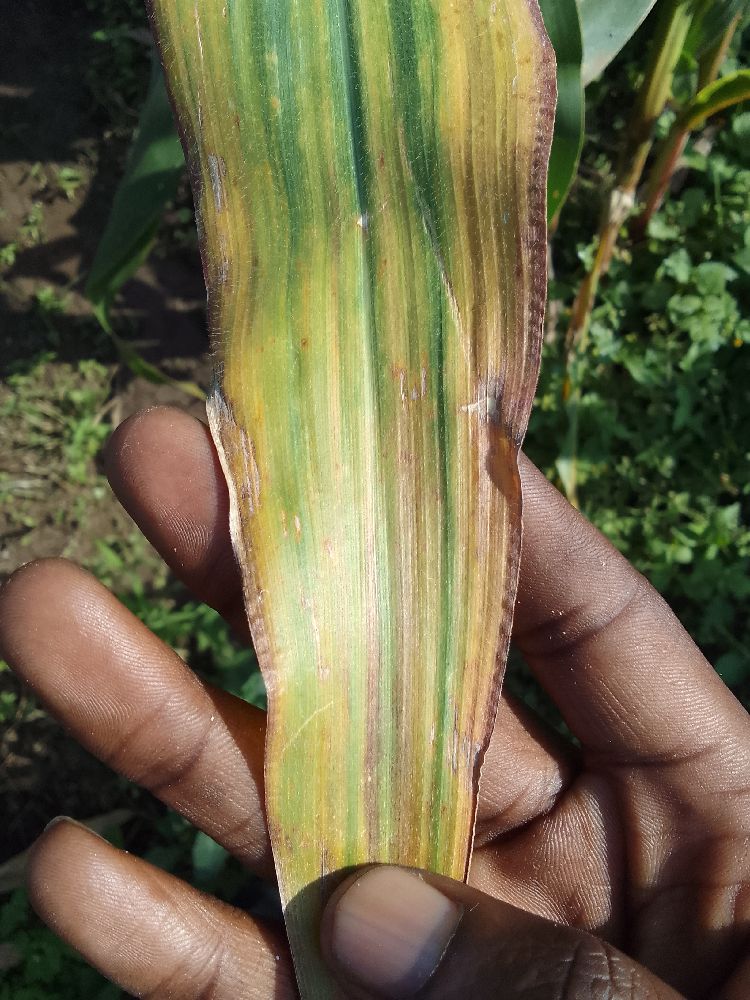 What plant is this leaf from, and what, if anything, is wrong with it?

maize, maize lethal necrosis
